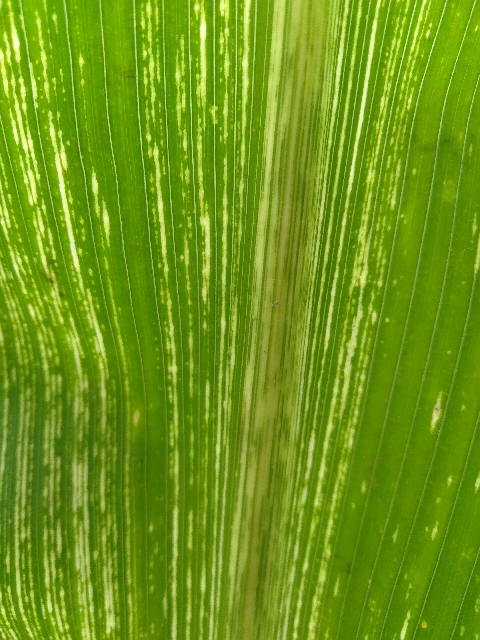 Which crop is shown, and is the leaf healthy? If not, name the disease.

maize, maize streak virus
